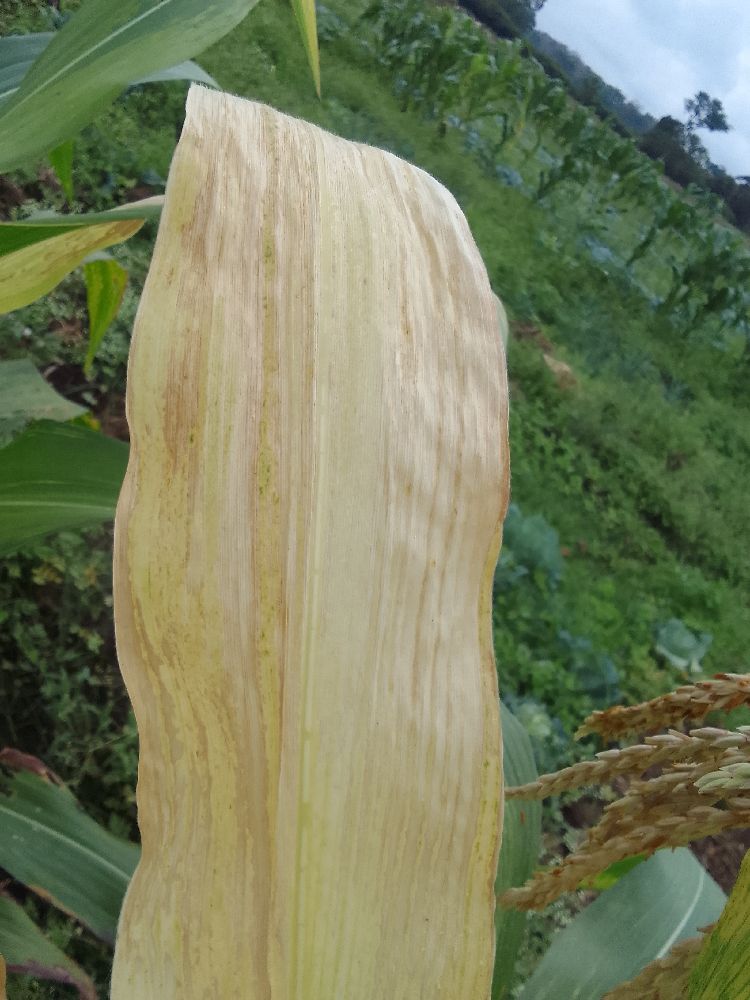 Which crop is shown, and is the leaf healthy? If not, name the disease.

maize, maize lethal necrosis
